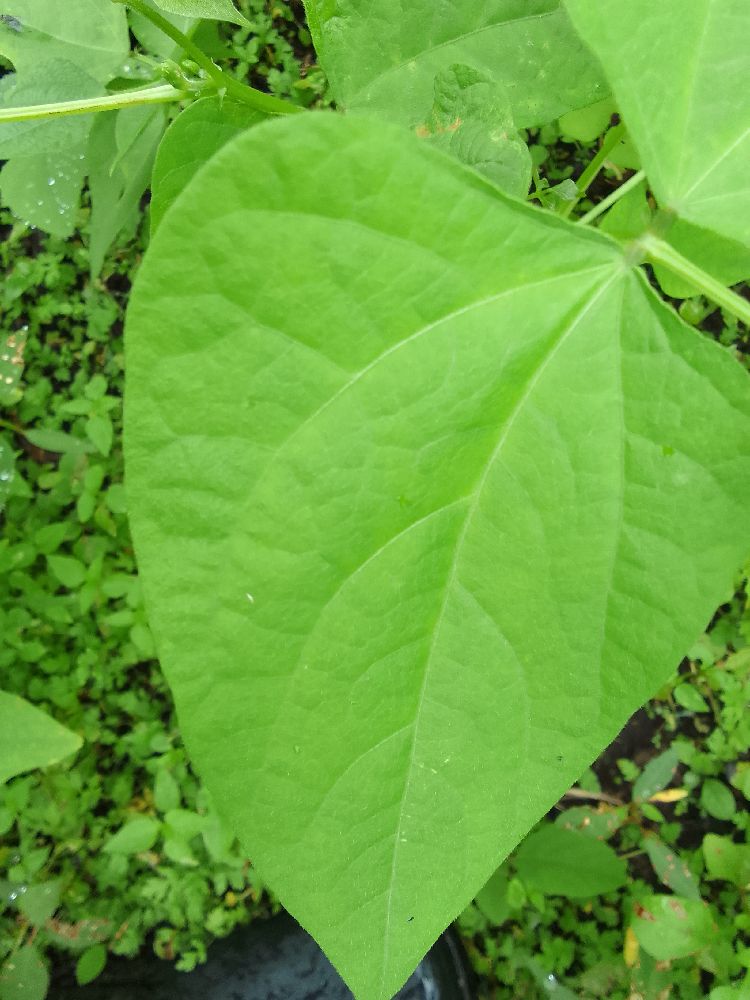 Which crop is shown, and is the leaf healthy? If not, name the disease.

maize, healthy
